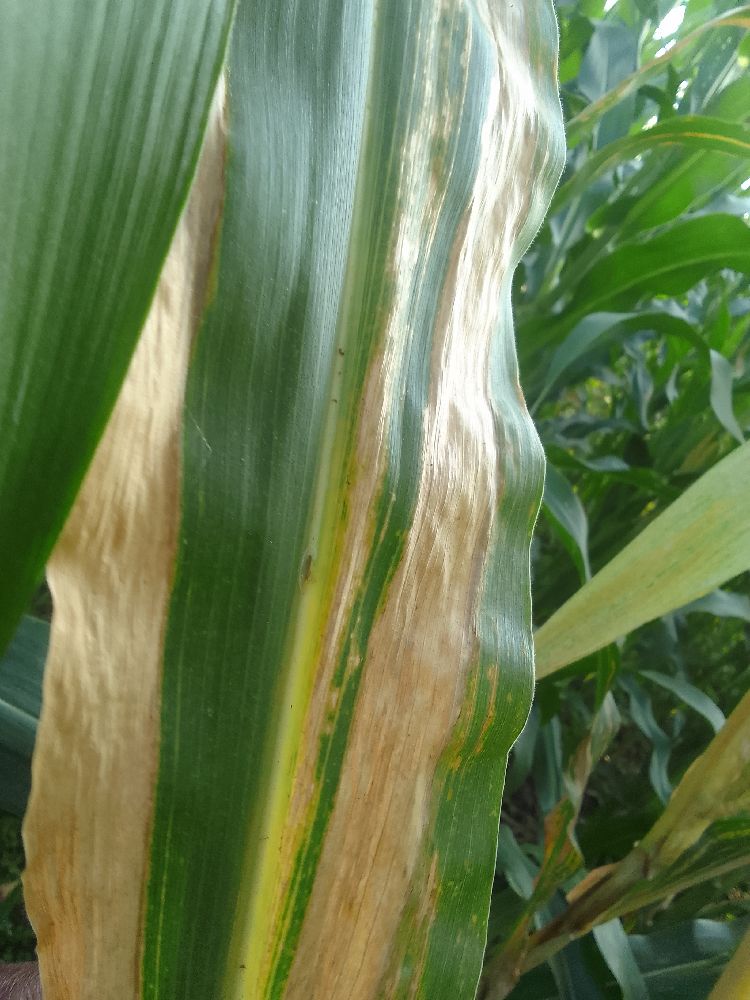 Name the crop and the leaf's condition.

maize, maize lethal necrosis
